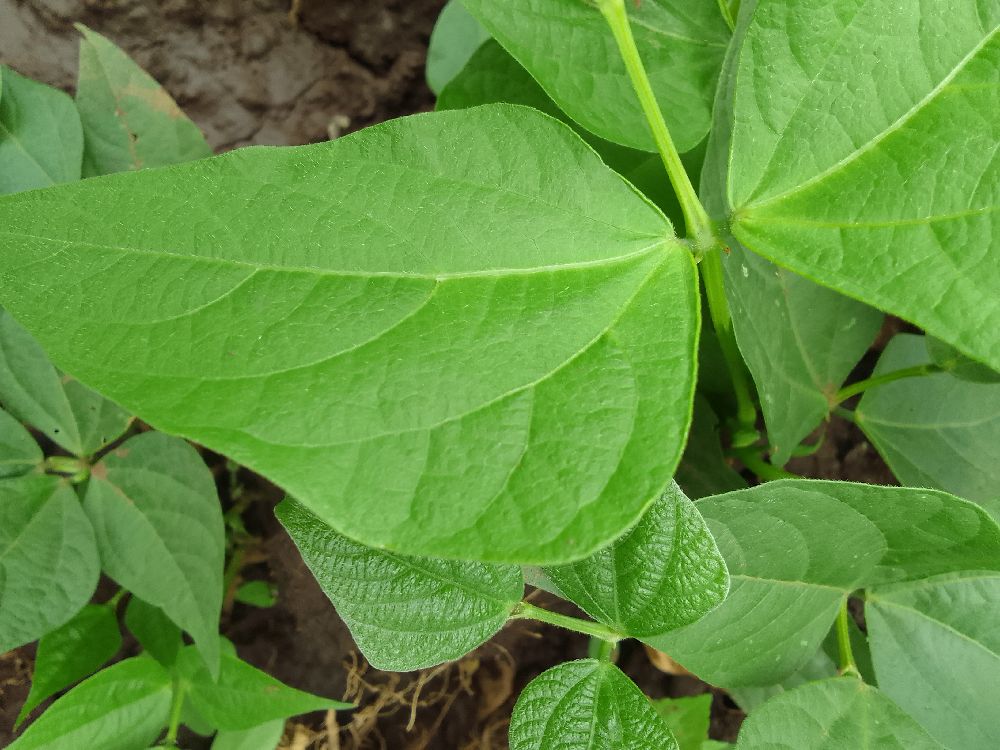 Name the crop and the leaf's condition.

common bean, healthy
